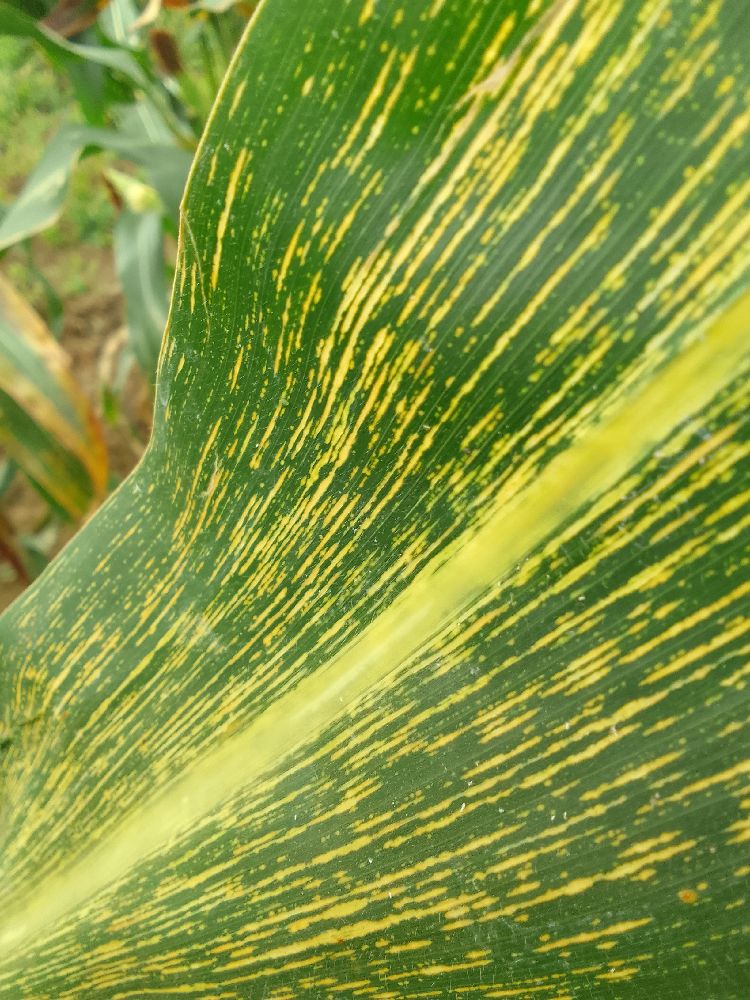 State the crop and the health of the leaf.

maize, maize streak virus
